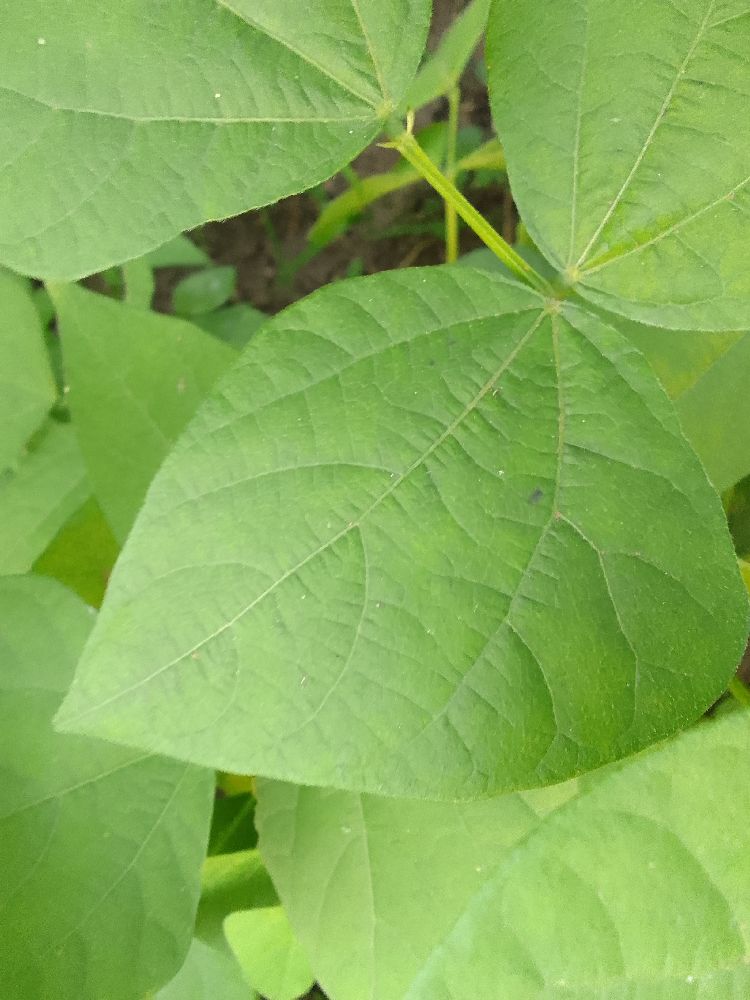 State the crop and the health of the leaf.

common bean, healthy
